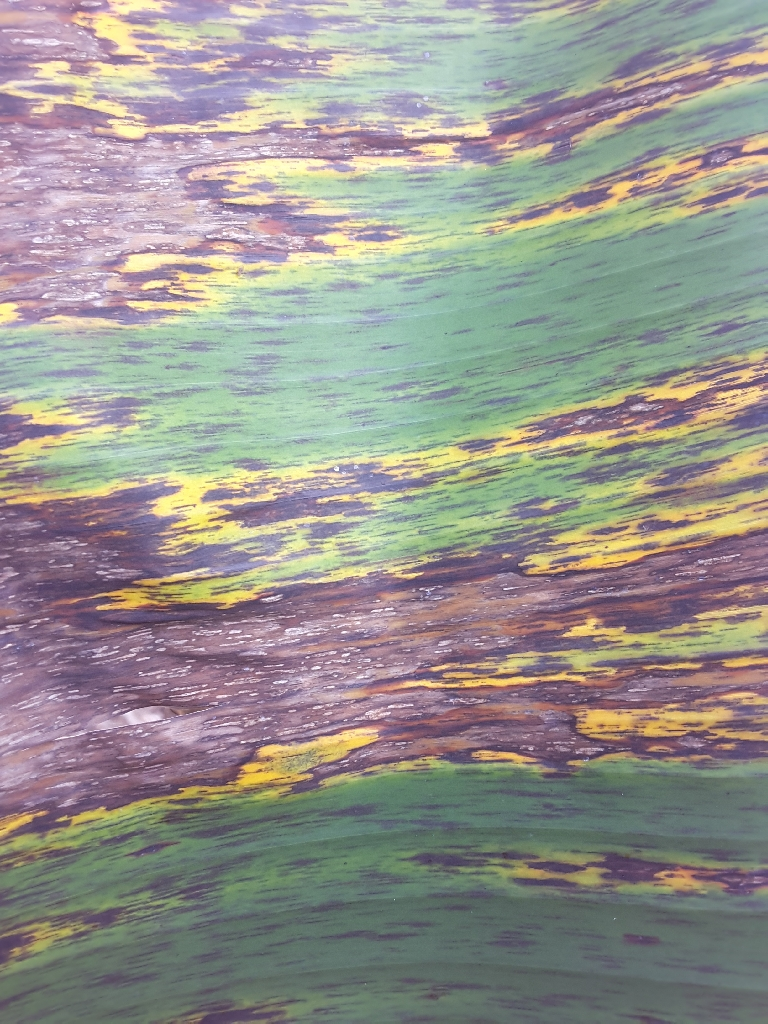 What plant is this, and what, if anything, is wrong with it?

banana, black sigatoka
